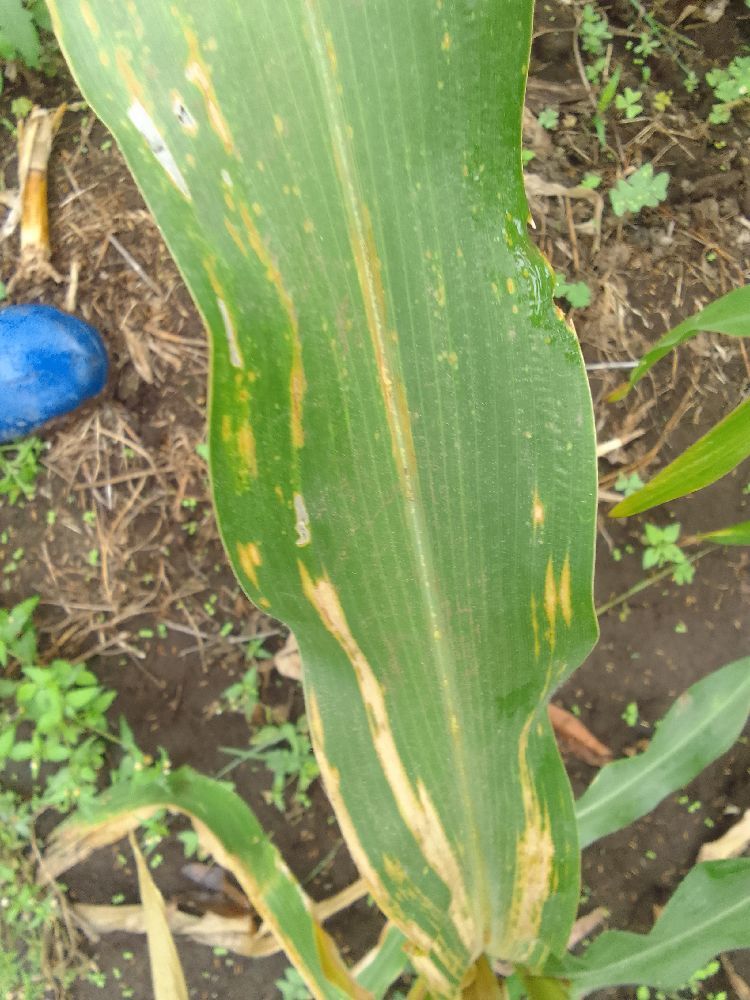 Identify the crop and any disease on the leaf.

maize, maize lethal necrosis
